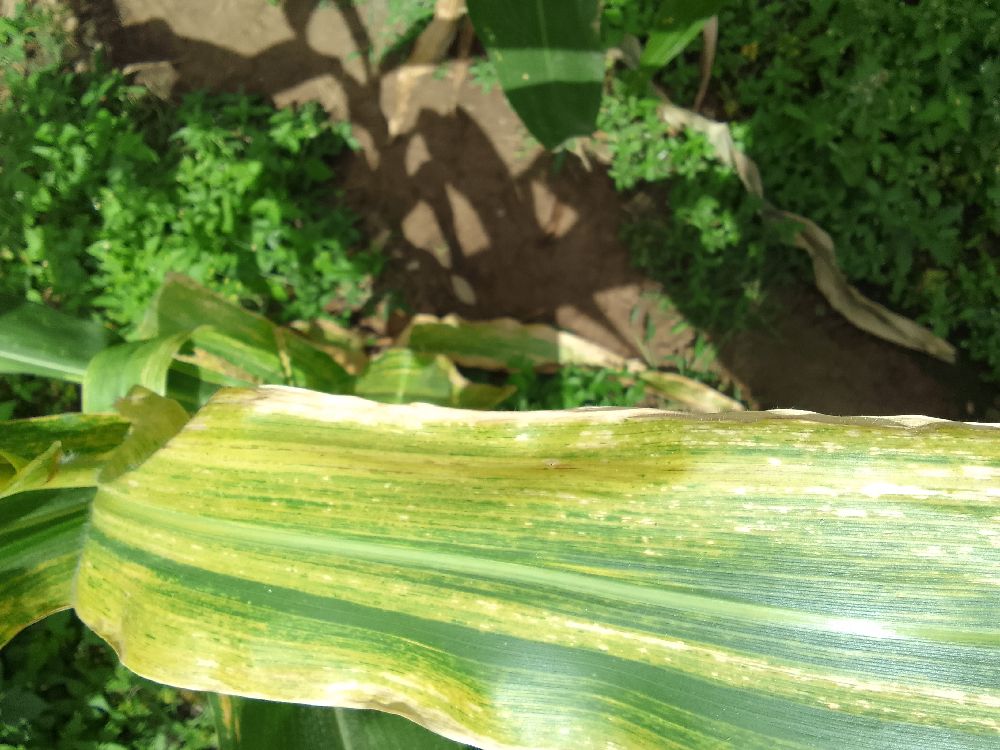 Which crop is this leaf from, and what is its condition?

maize, maize lethal necrosis
